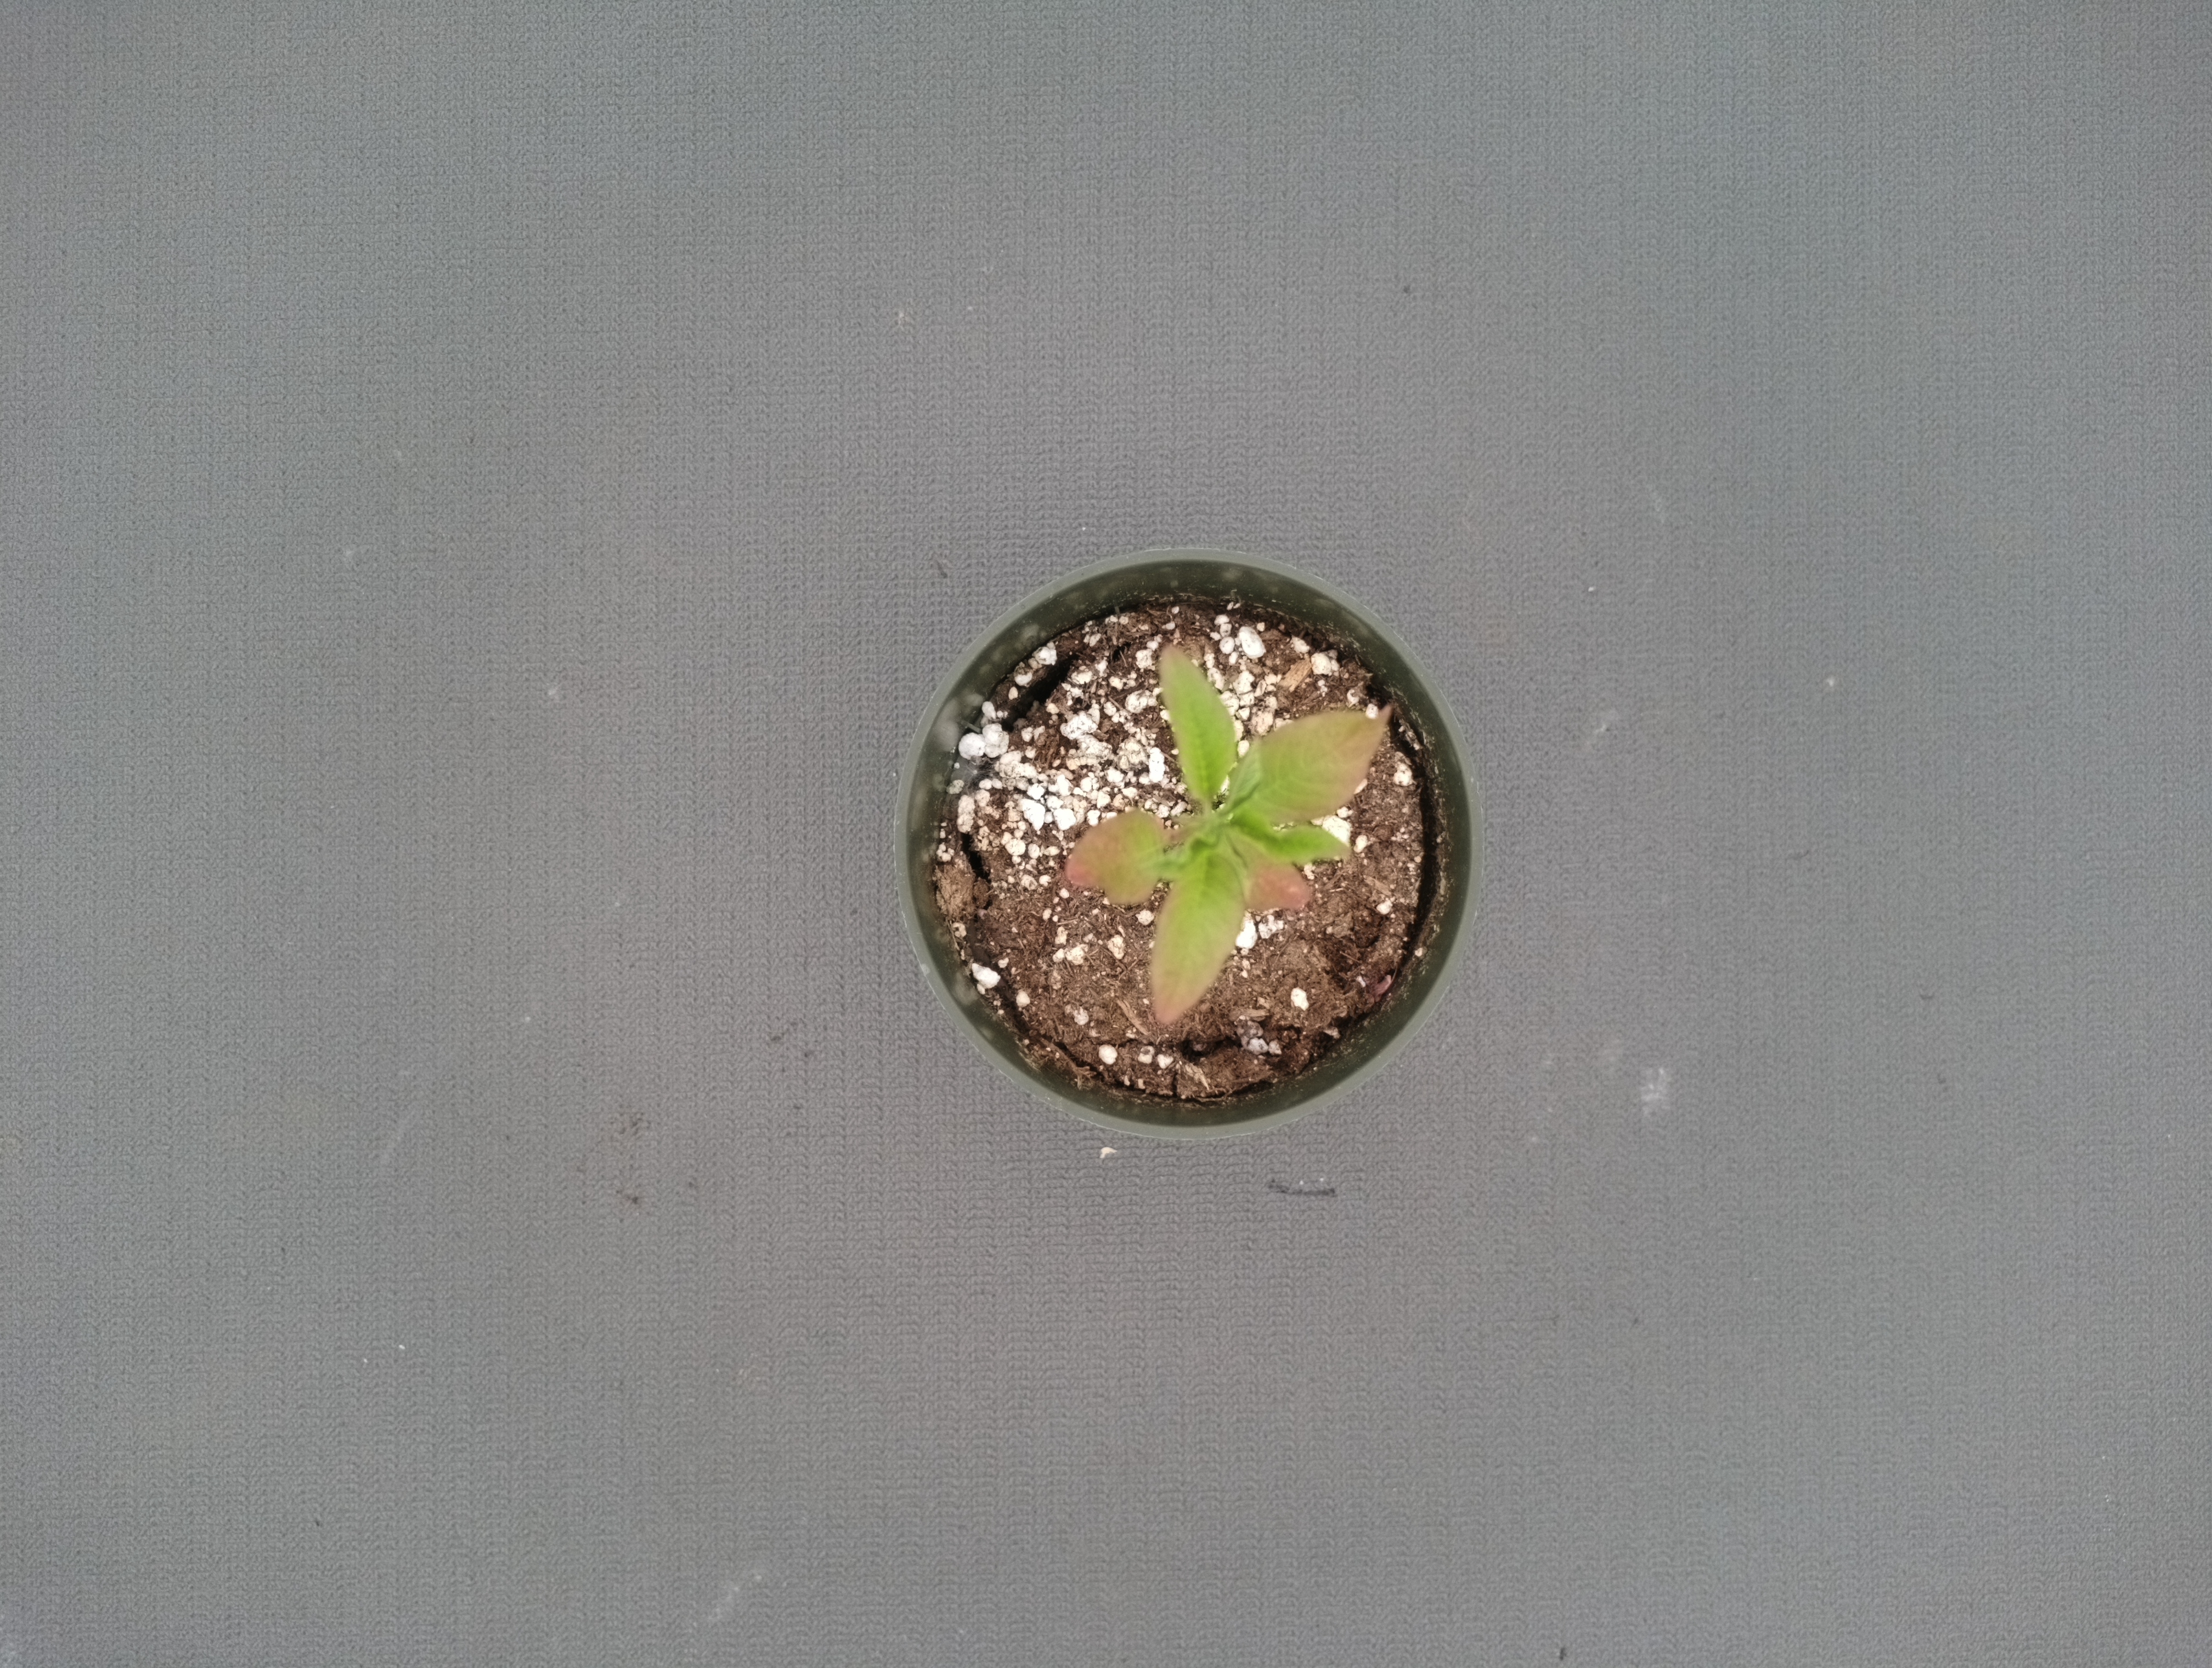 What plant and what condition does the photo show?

waterhemp, chlorosis only
